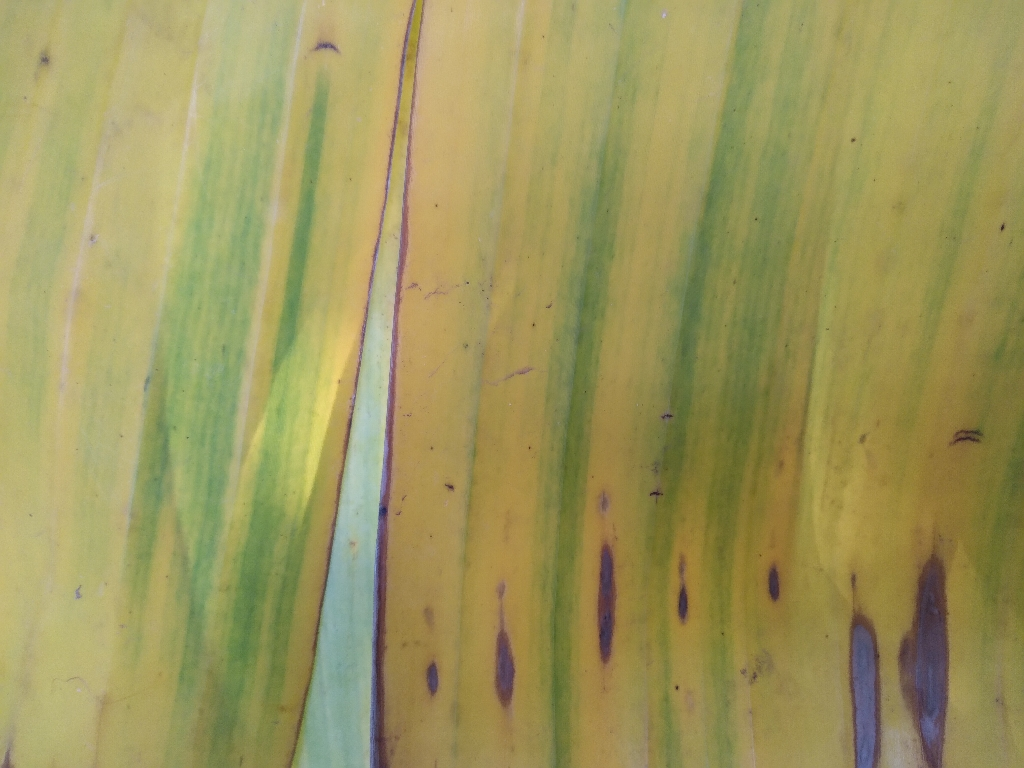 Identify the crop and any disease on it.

banana, fusarium wilt race 1
